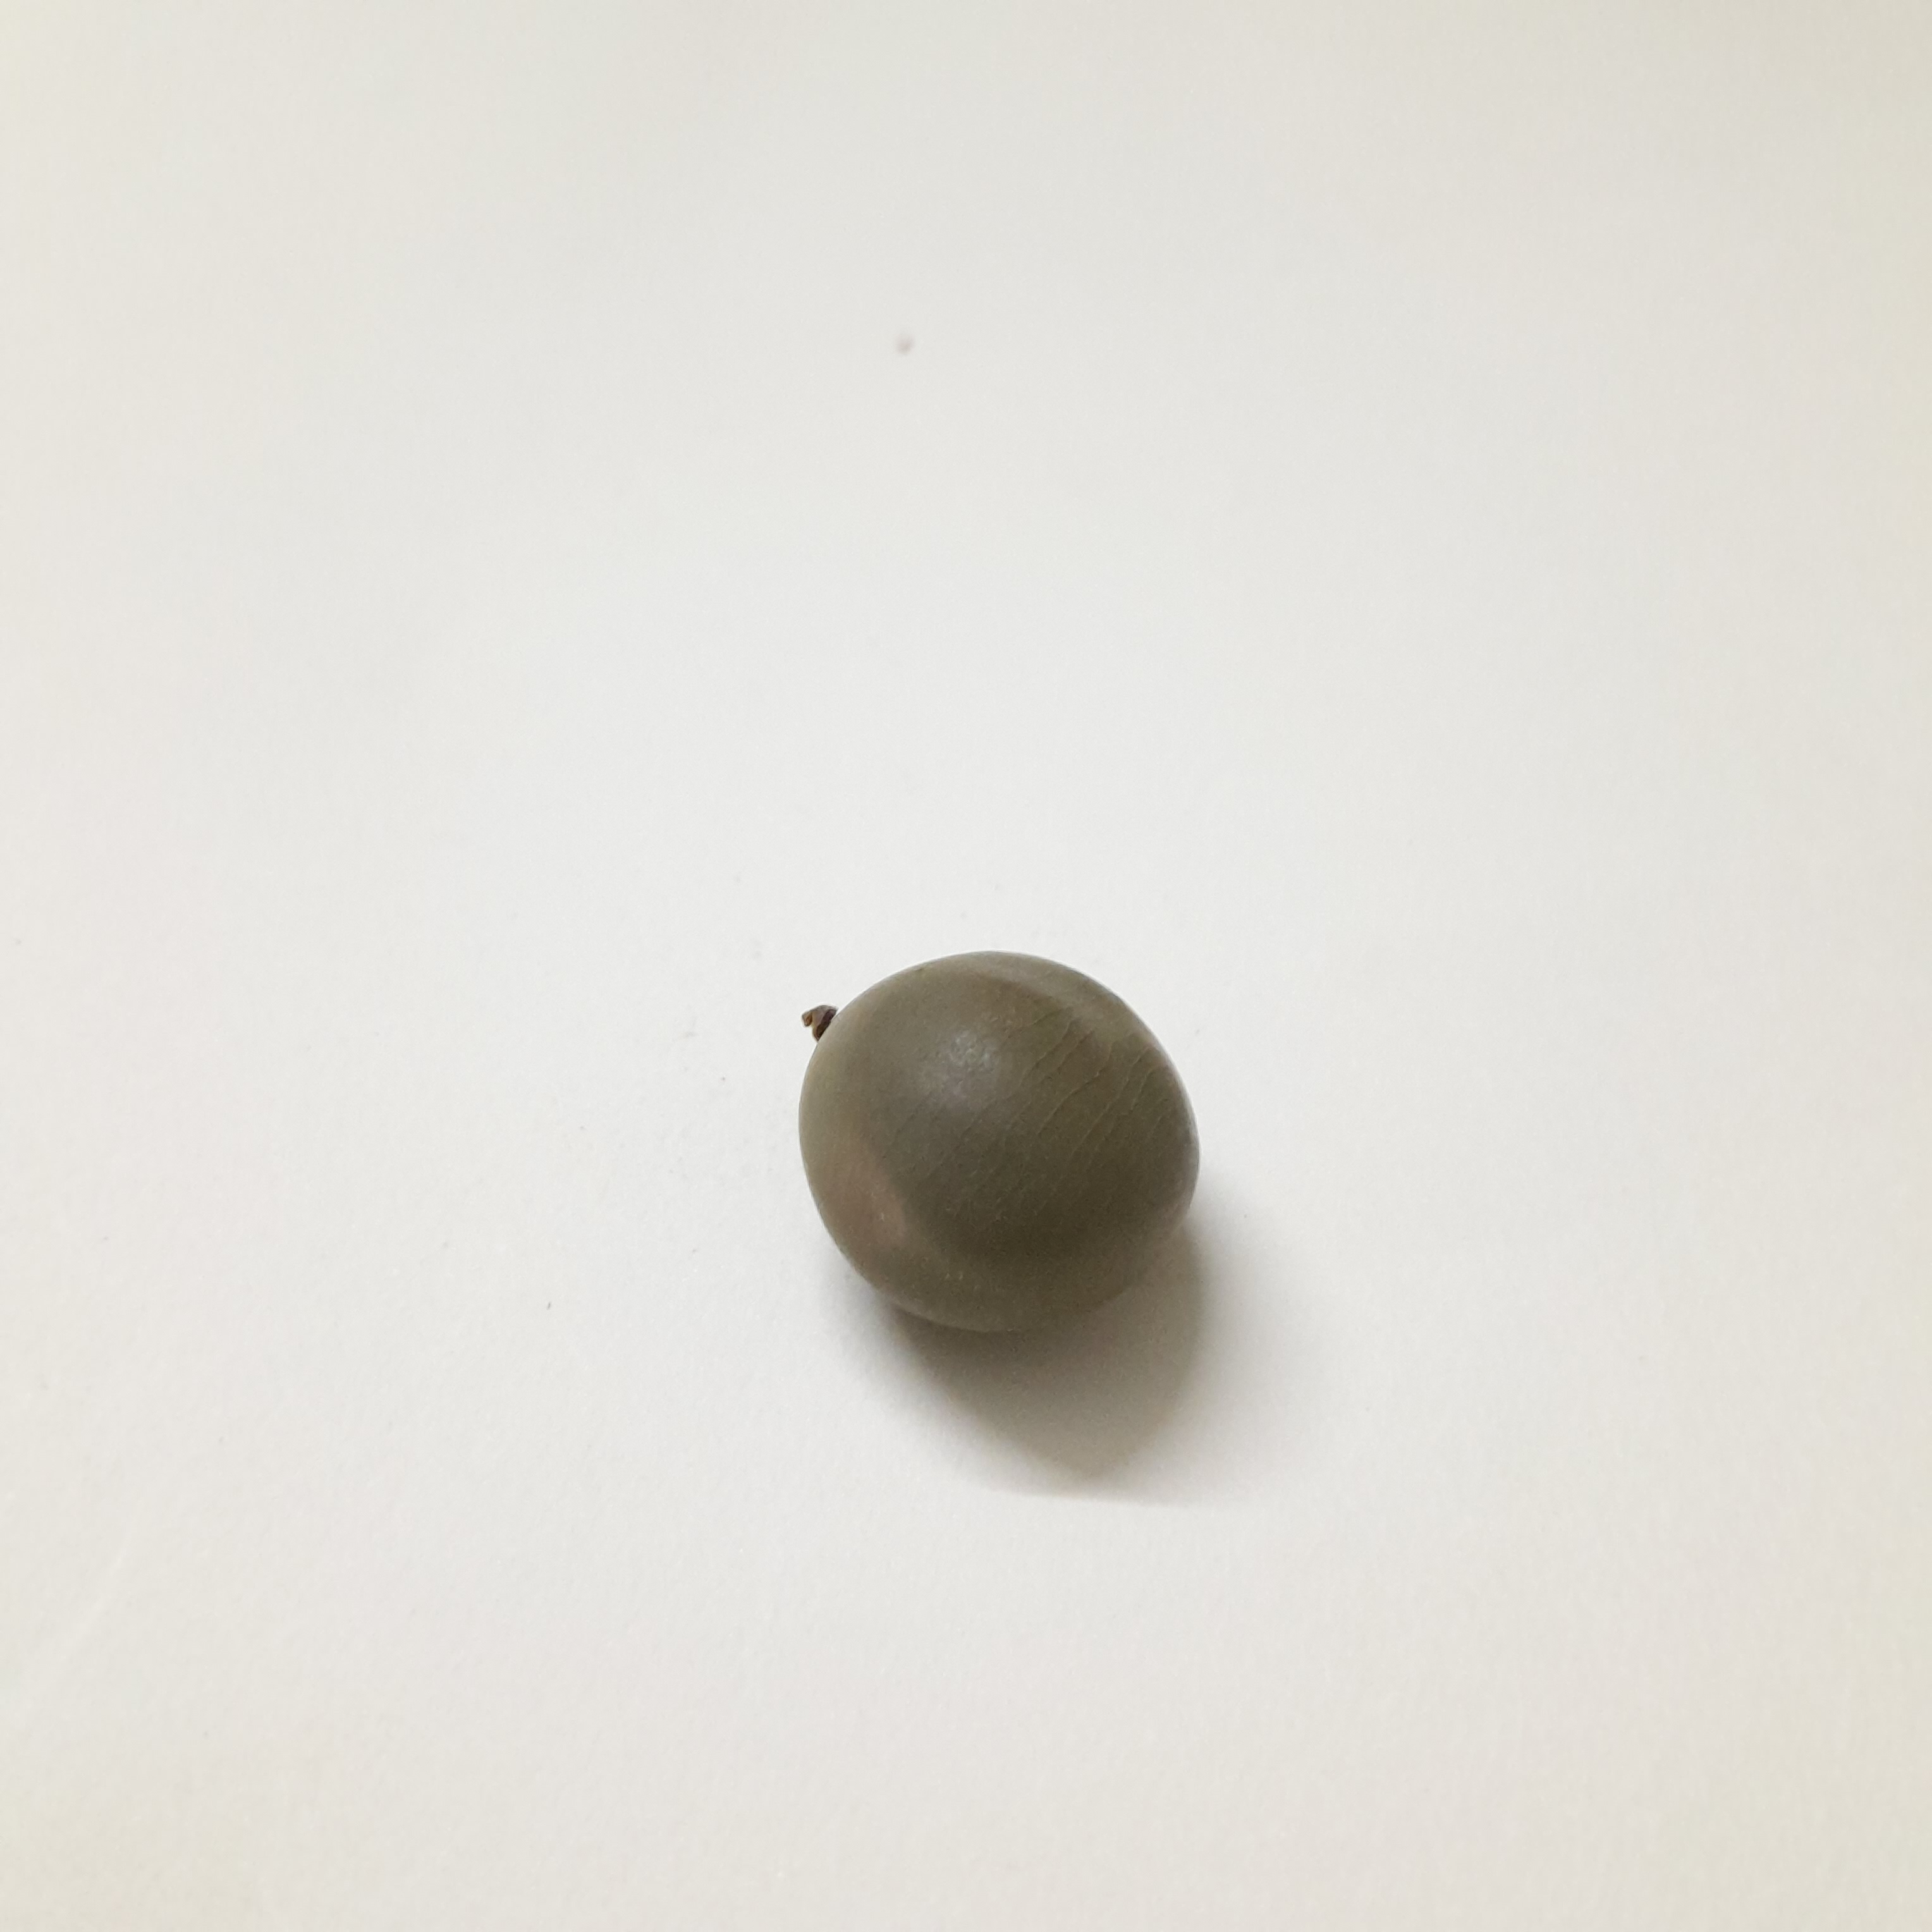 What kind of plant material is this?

sagargota
